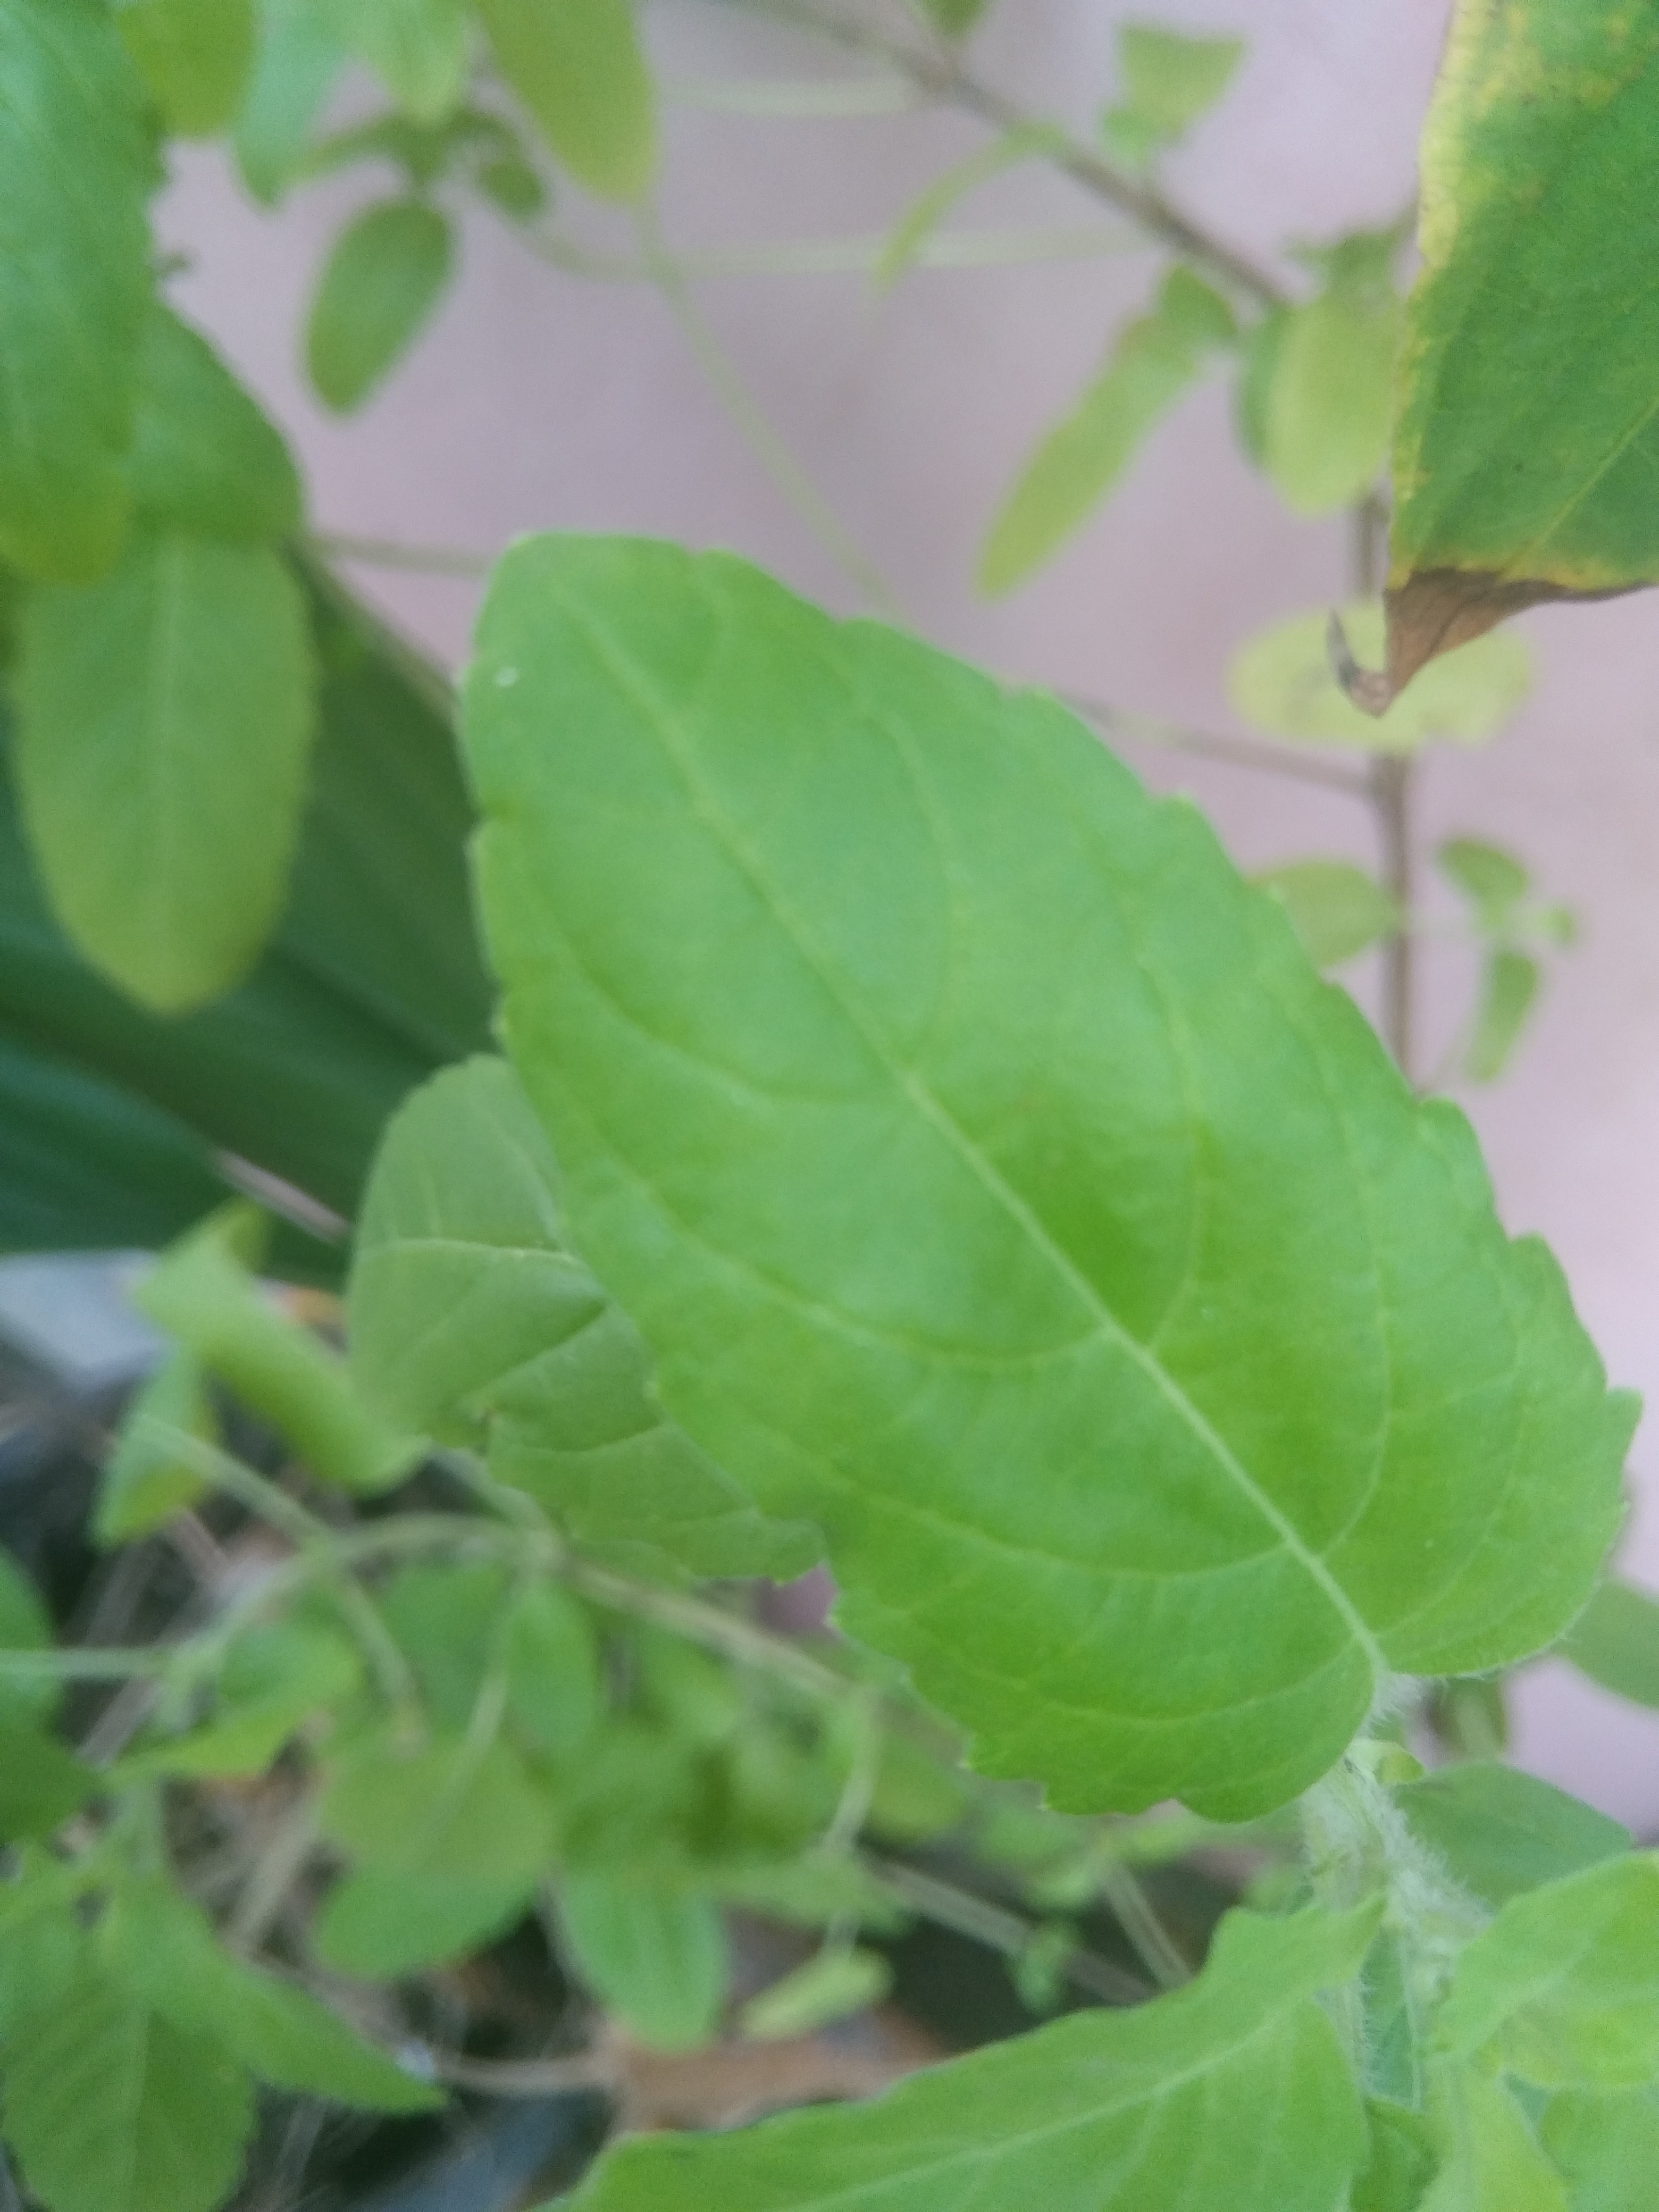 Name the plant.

tulshi
